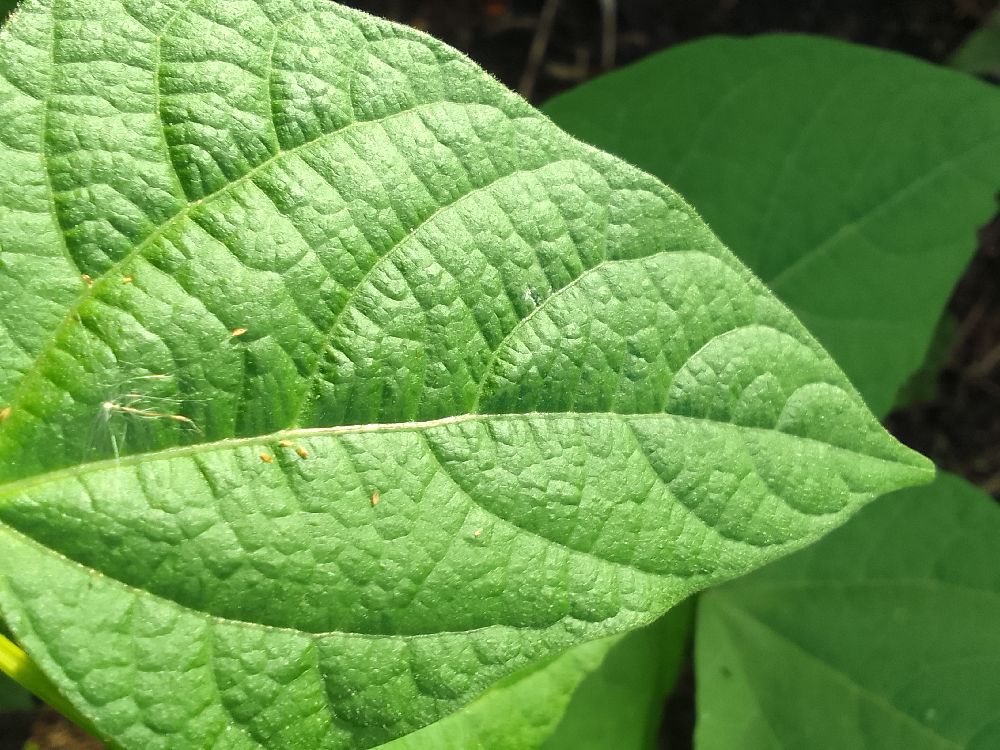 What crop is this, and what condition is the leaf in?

common bean, healthy
